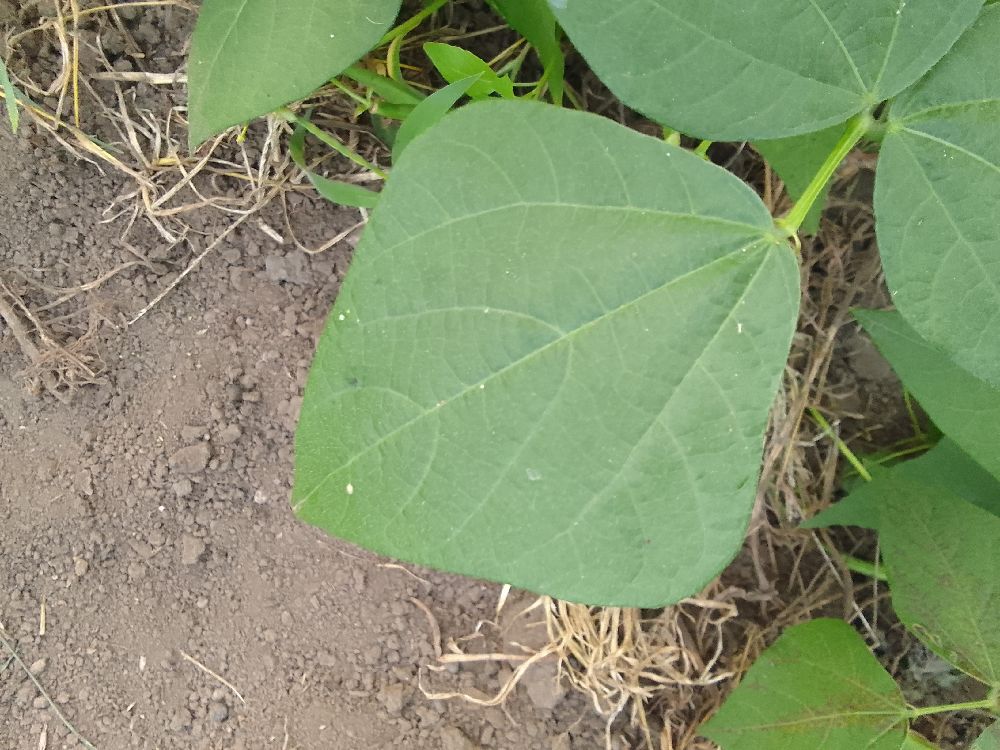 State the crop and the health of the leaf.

common bean, healthy
